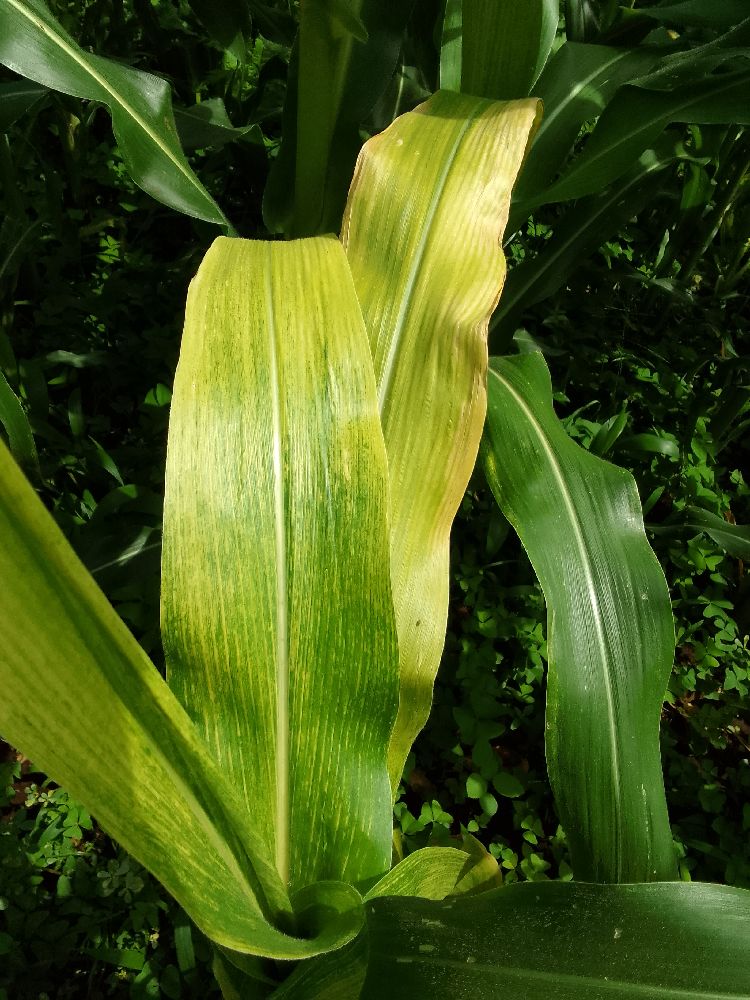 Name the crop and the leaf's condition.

maize, maize lethal necrosis
